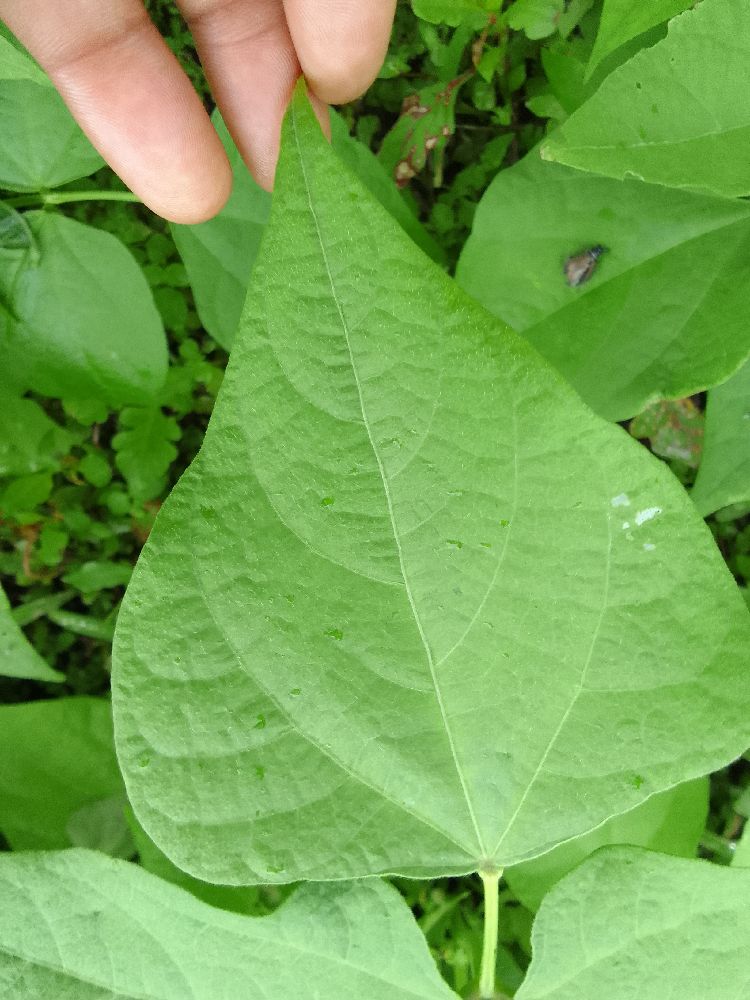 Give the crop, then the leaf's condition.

common bean, healthy
